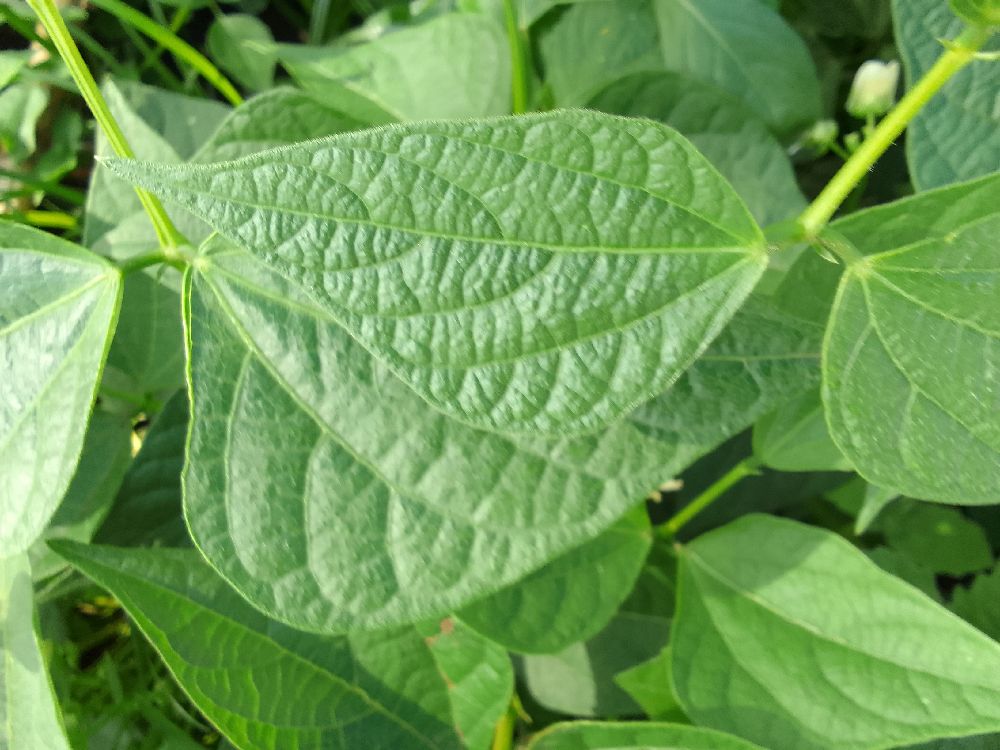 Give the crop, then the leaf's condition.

common bean, healthy
